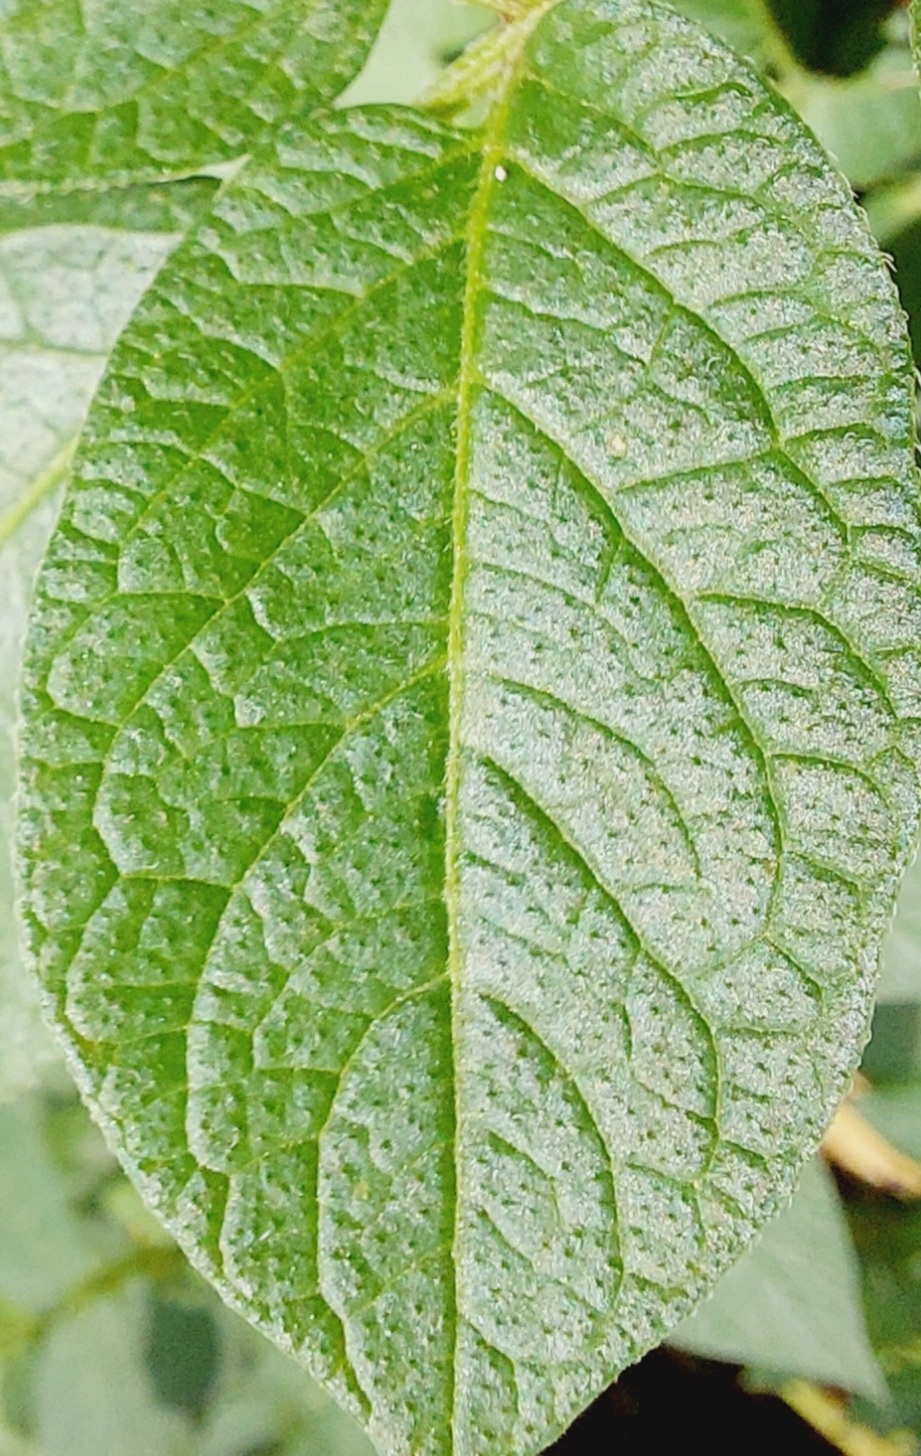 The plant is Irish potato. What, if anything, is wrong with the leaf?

healthy
